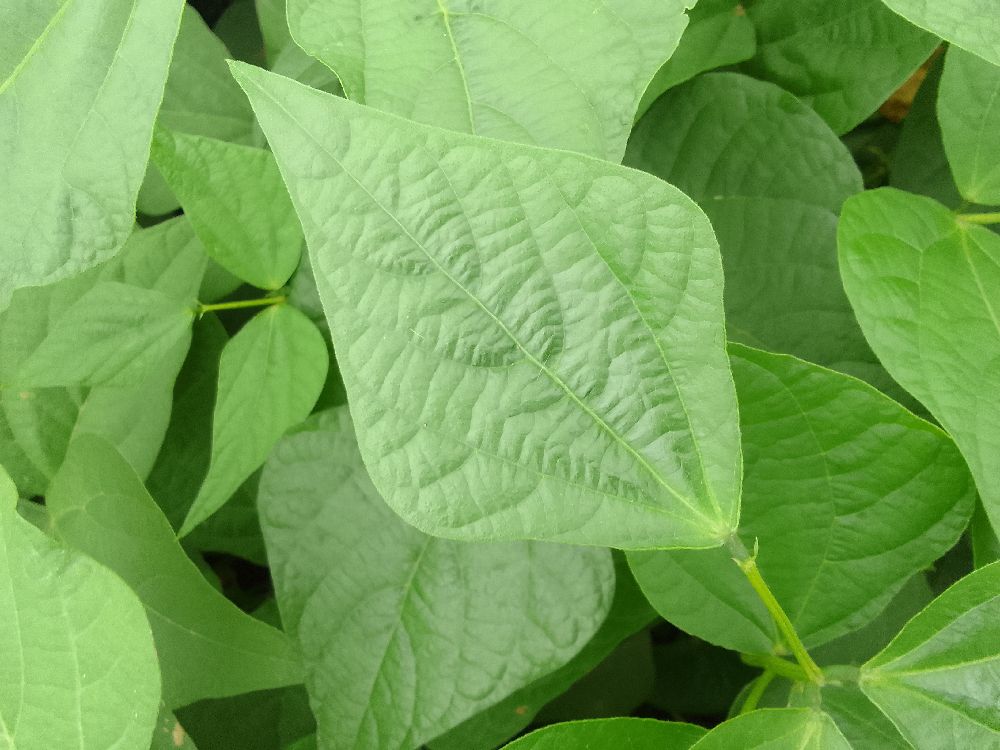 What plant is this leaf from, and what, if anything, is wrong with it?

common bean, healthy
